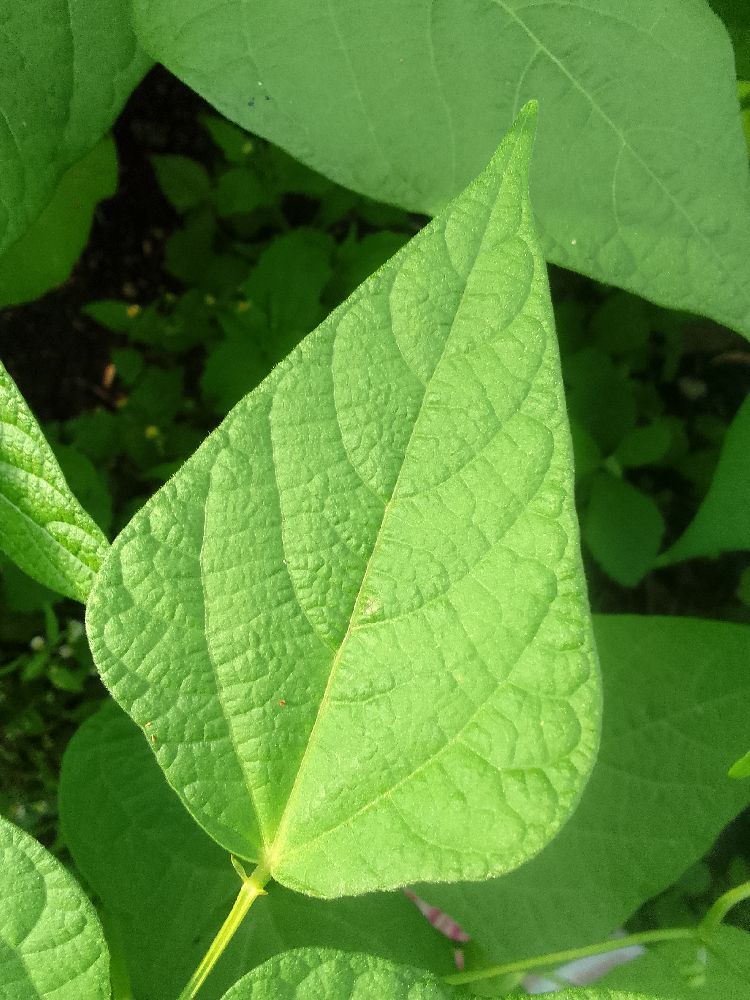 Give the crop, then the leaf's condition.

common bean, healthy
